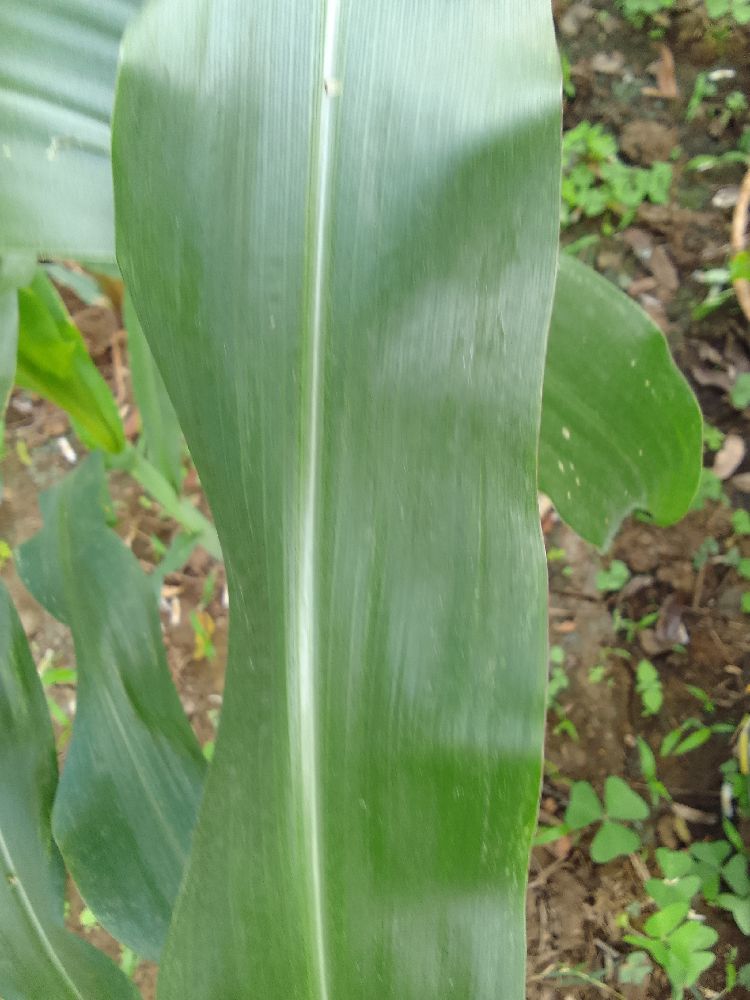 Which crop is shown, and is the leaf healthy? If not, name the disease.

maize, healthy
